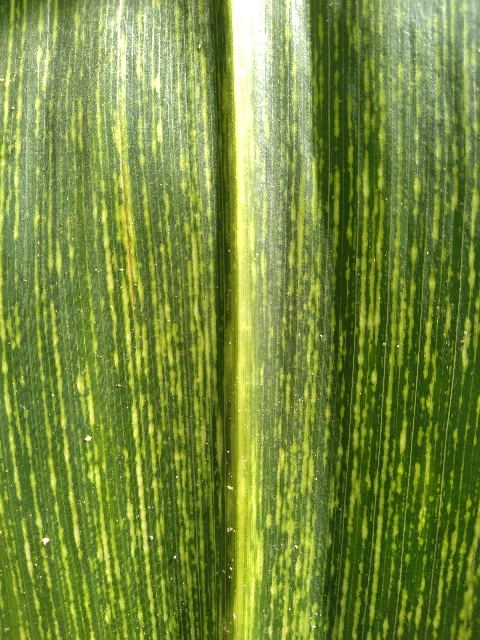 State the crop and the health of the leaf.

maize, maize streak virus
